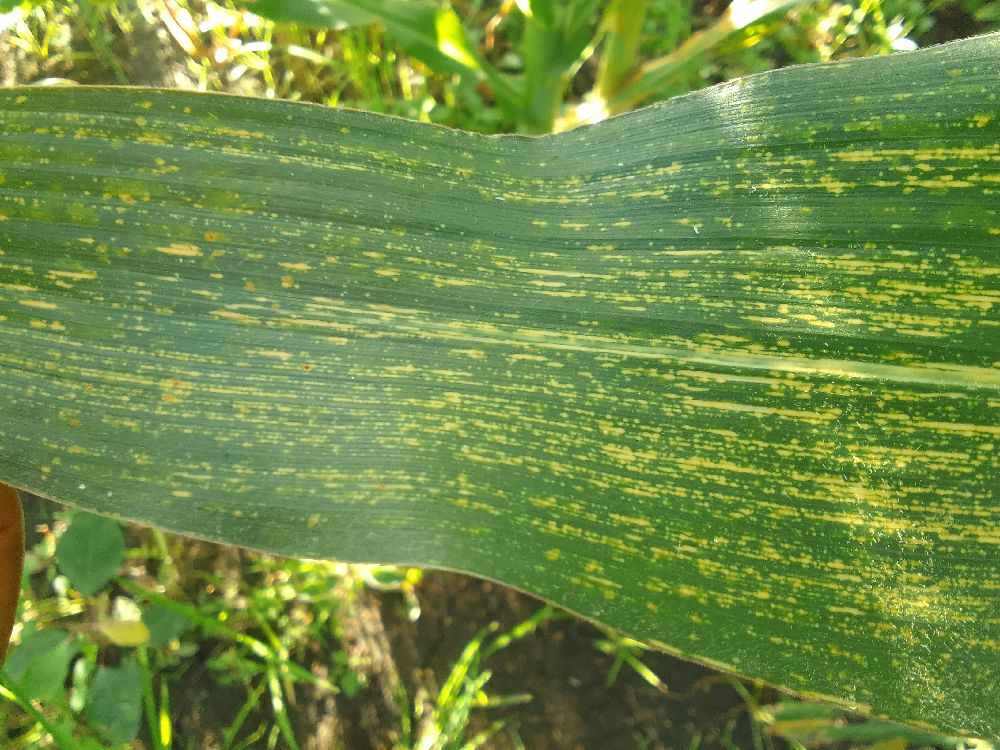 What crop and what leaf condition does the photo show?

maize, maize streak virus
